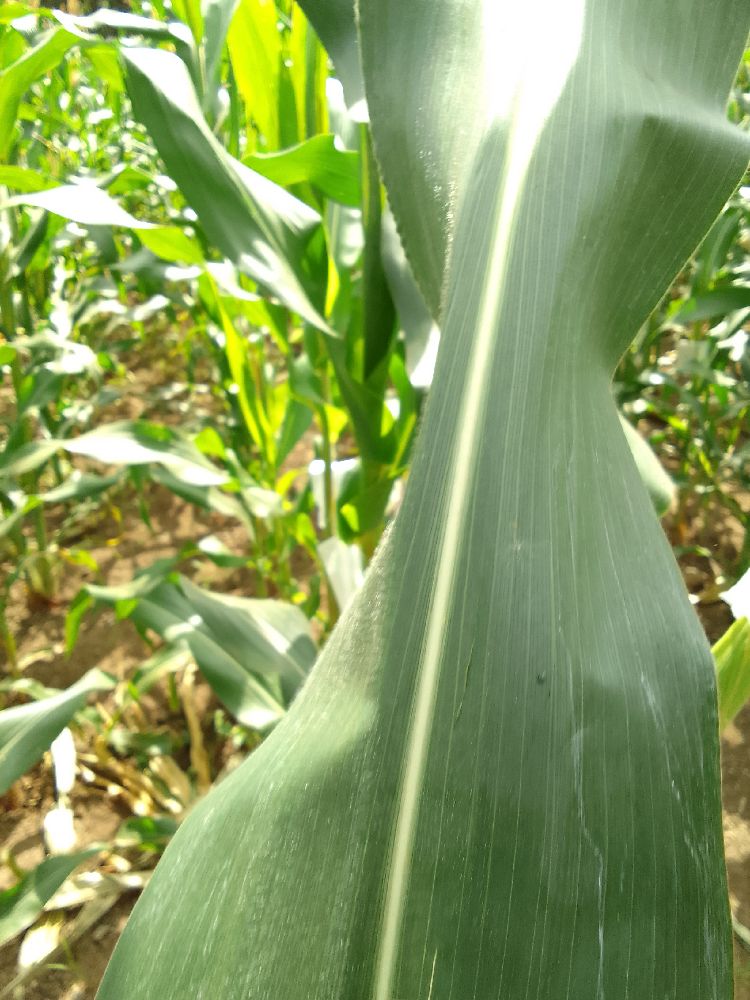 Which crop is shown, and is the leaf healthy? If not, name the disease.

maize, healthy
